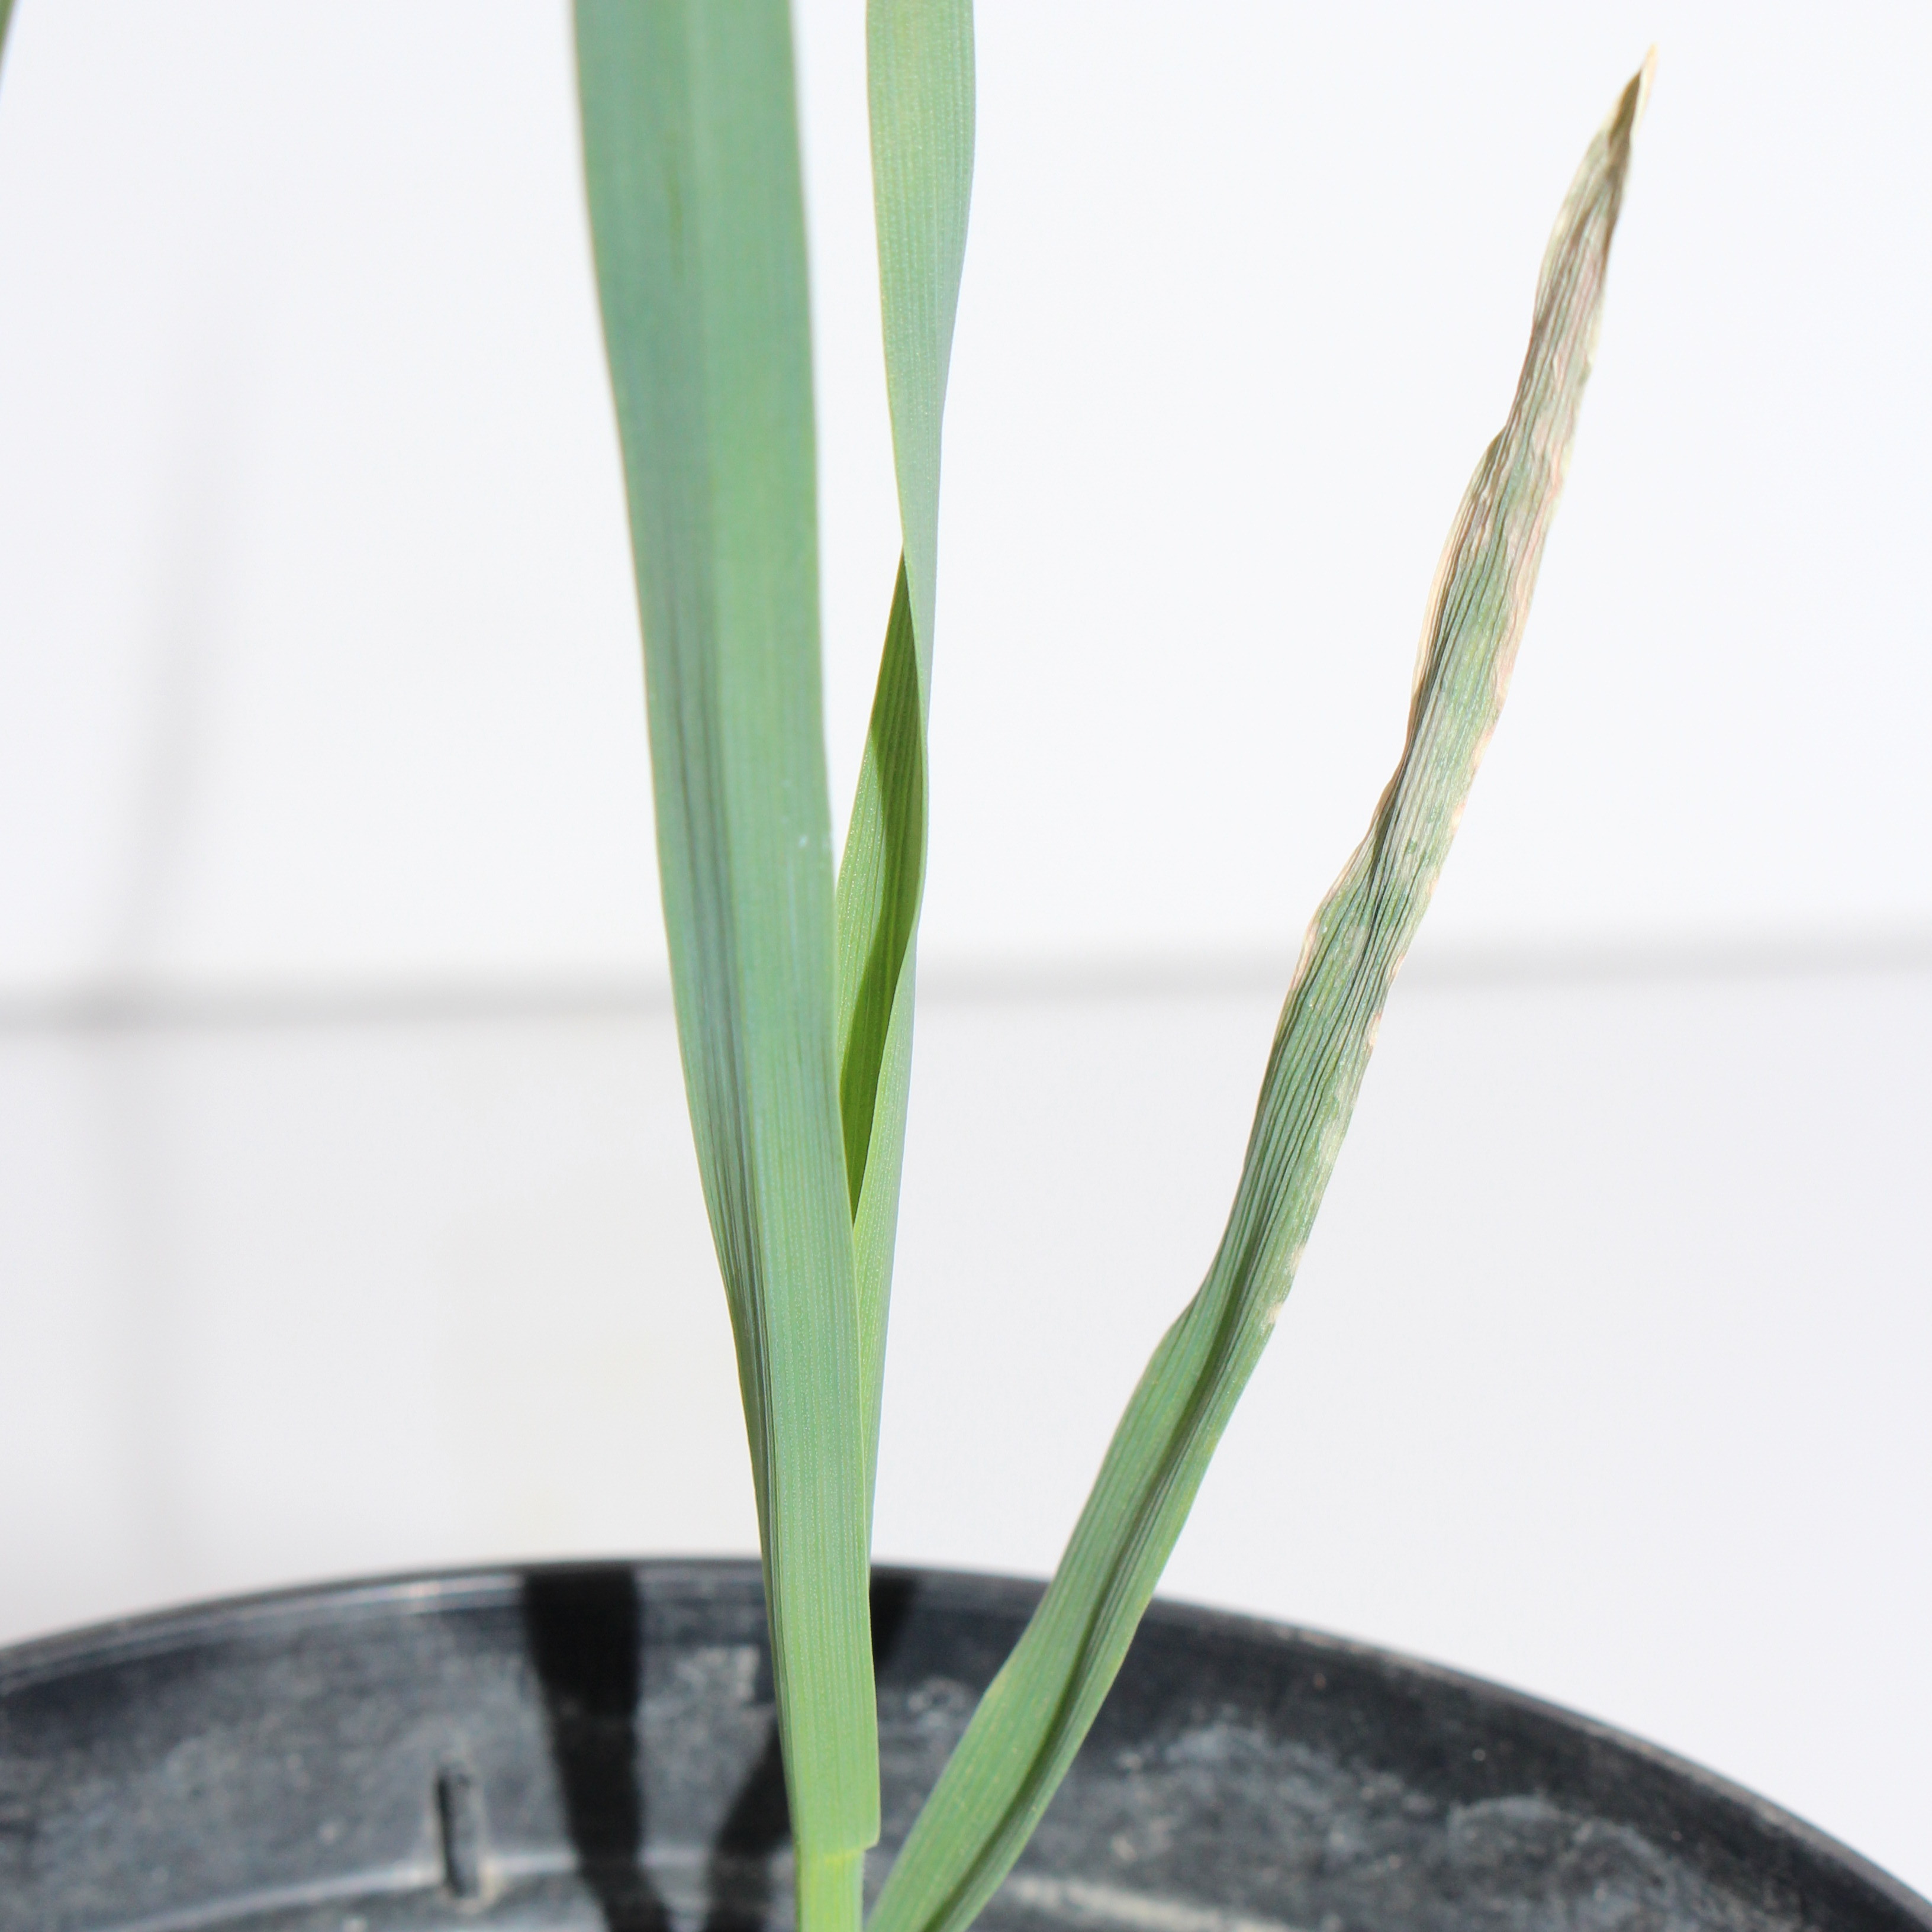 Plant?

Avena sterilis
